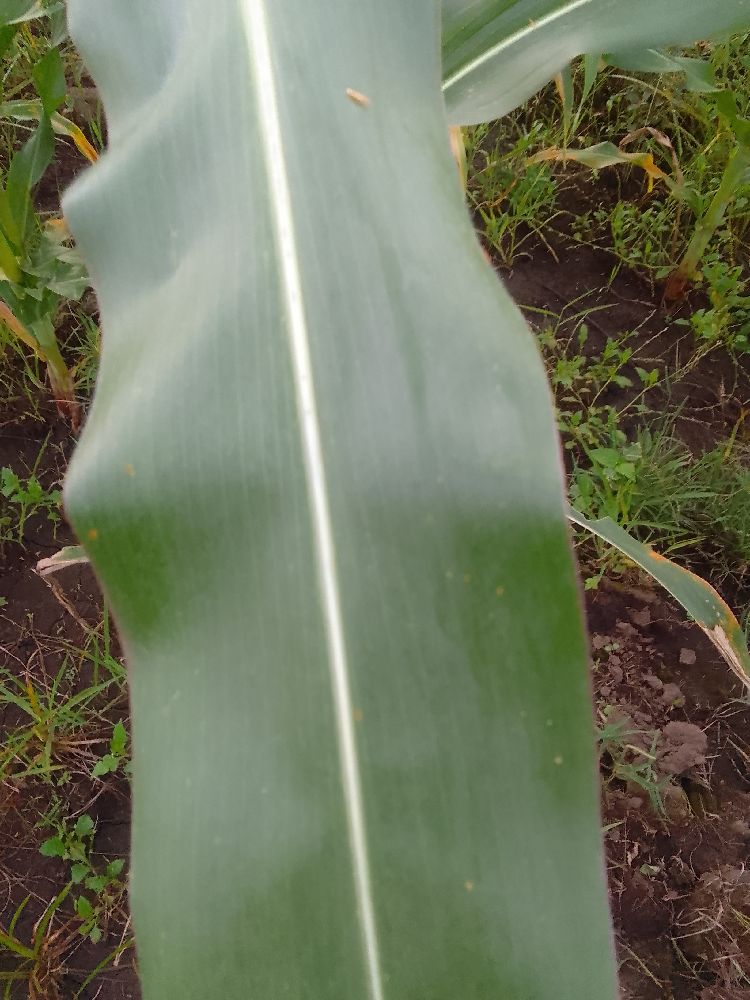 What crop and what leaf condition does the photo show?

maize, healthy
